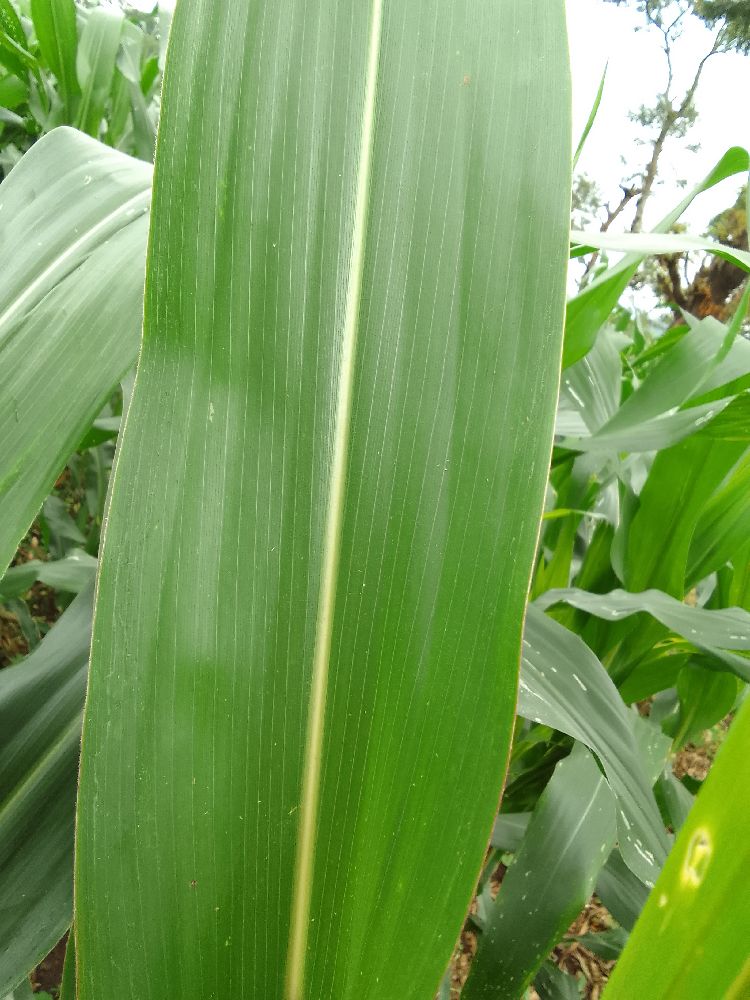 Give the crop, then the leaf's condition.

maize, healthy
